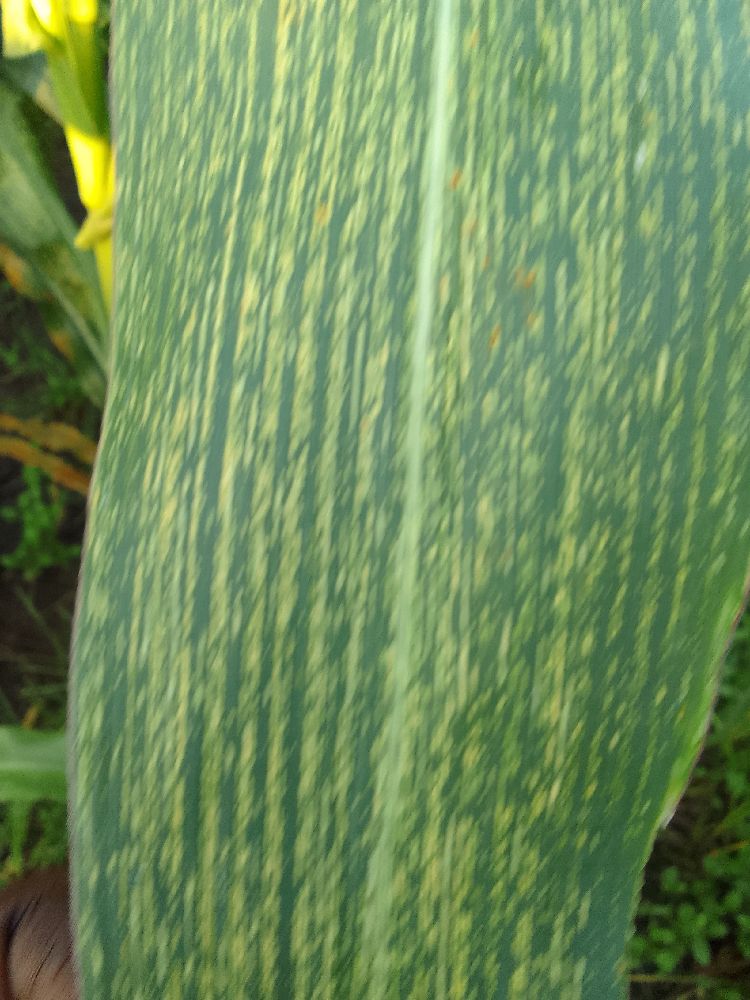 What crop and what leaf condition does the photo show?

maize, maize streak virus
